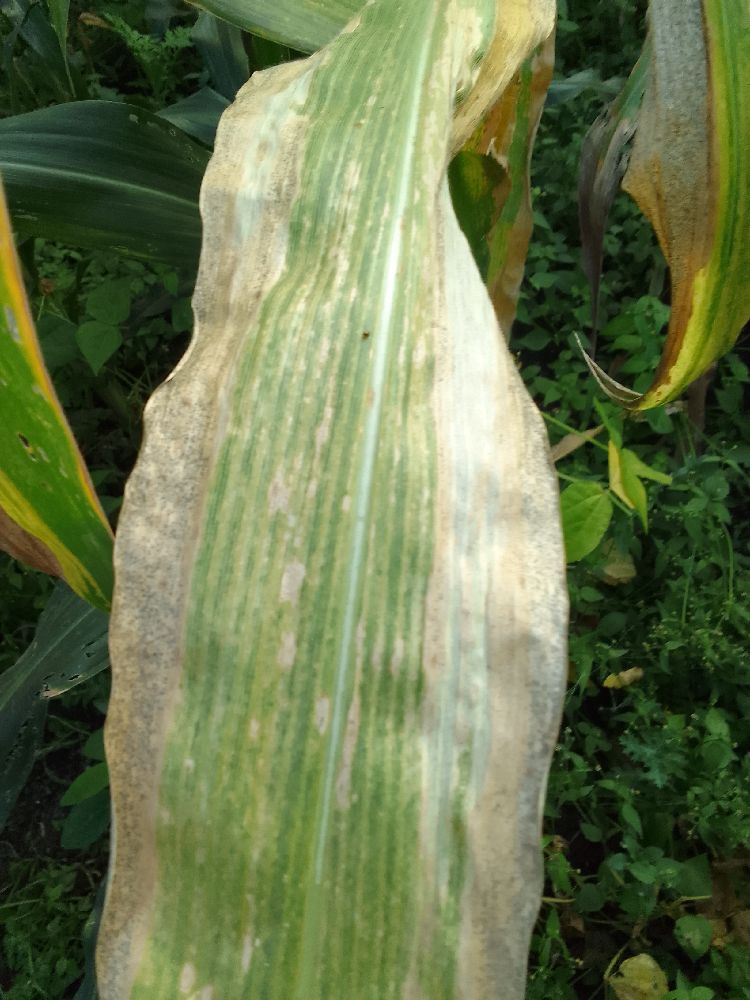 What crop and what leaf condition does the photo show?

maize, maize lethal necrosis
